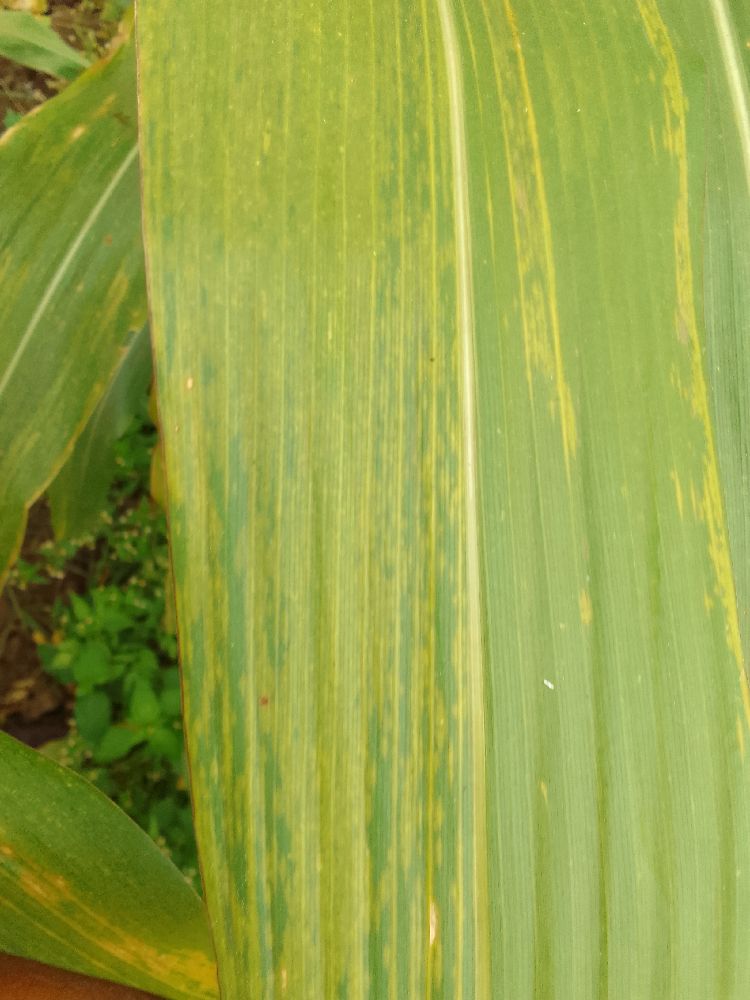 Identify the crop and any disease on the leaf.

maize, maize lethal necrosis
